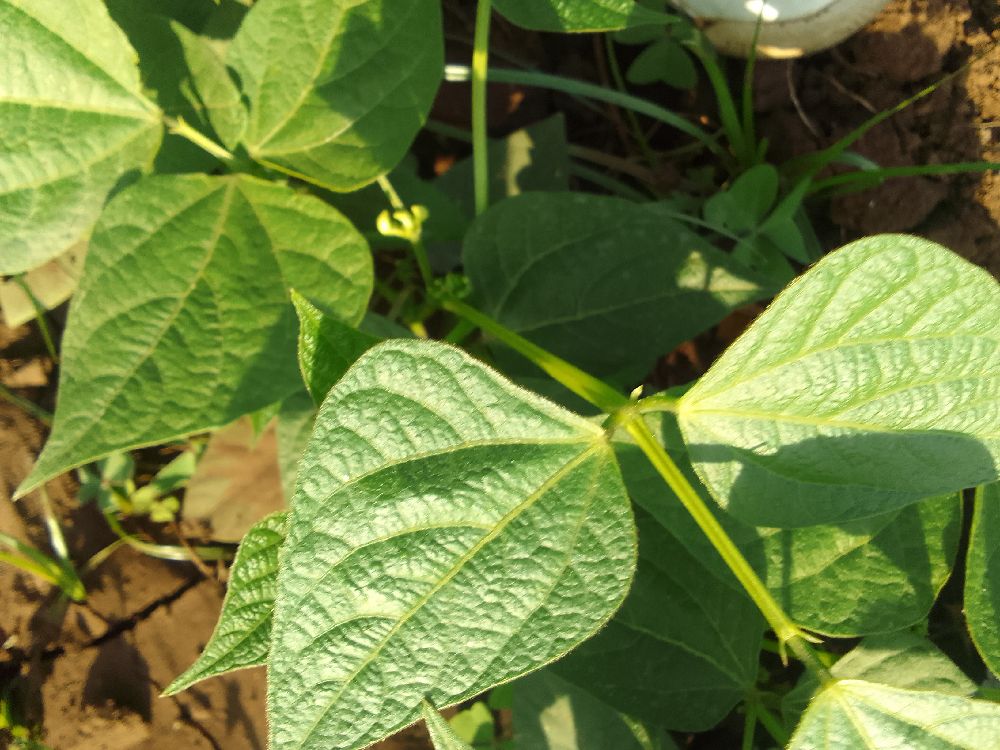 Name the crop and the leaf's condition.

common bean, healthy
